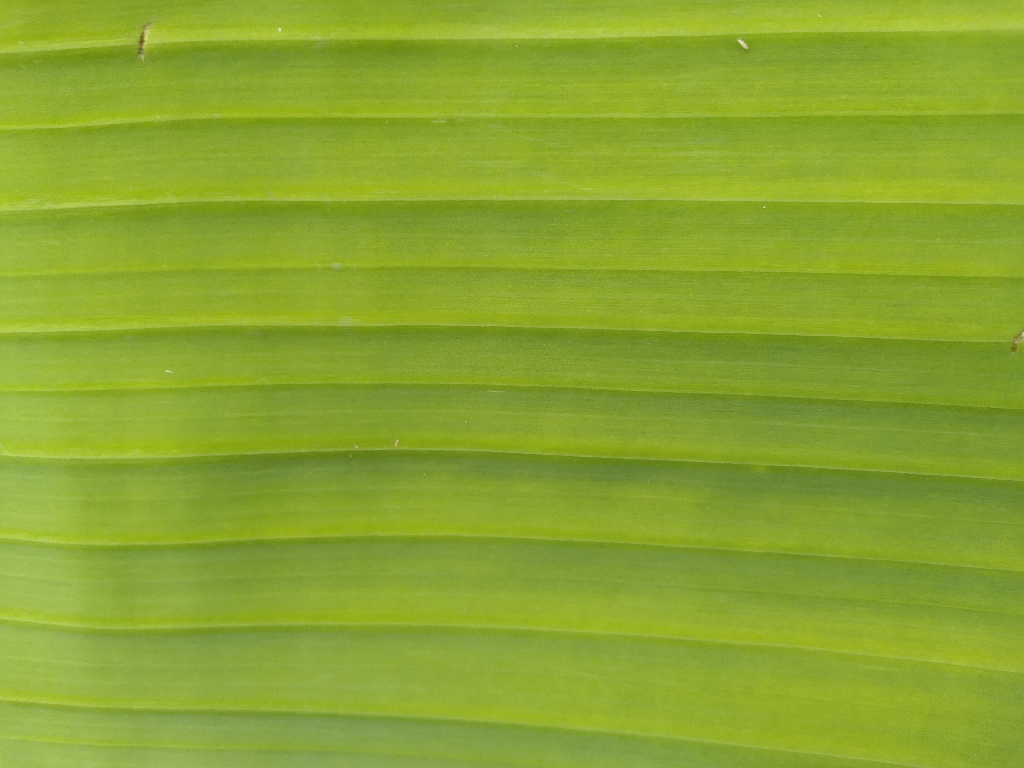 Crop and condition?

banana, healthy
